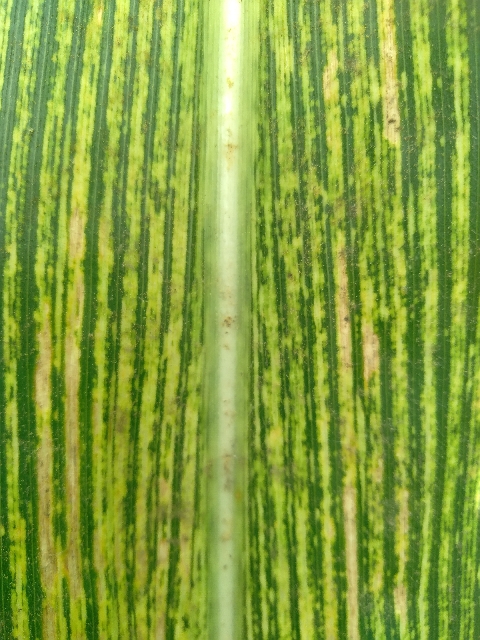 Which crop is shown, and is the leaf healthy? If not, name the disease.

maize, maize streak virus
